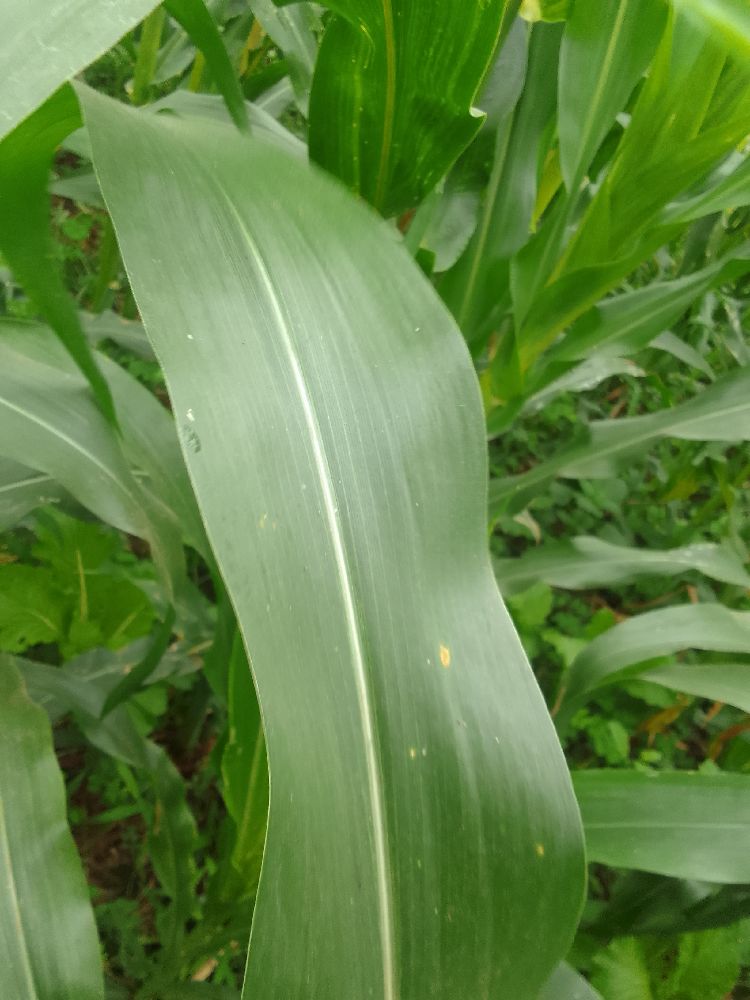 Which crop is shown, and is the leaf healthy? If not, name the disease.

maize, healthy
